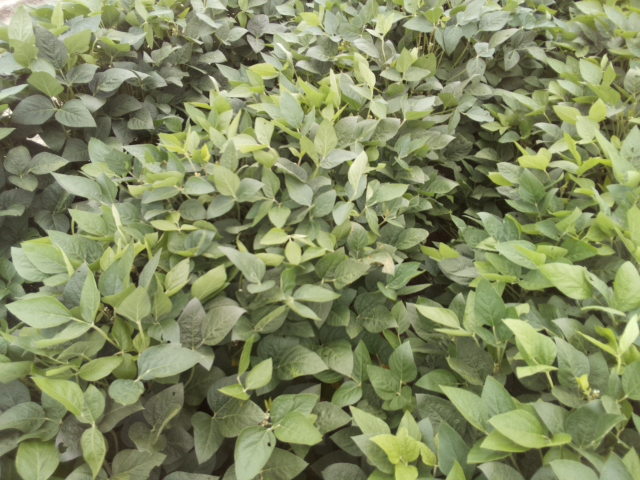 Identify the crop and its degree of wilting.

soybean, leaves with no wilting
